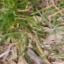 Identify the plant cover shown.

grass
